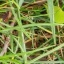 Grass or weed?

grass
